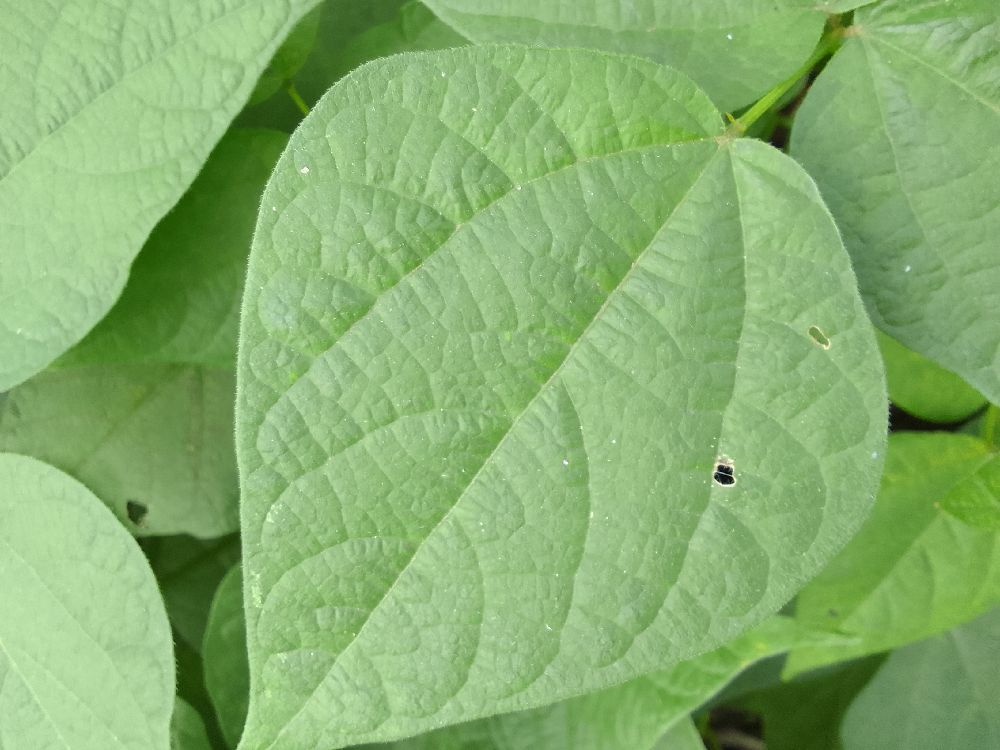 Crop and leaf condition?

common bean, healthy
